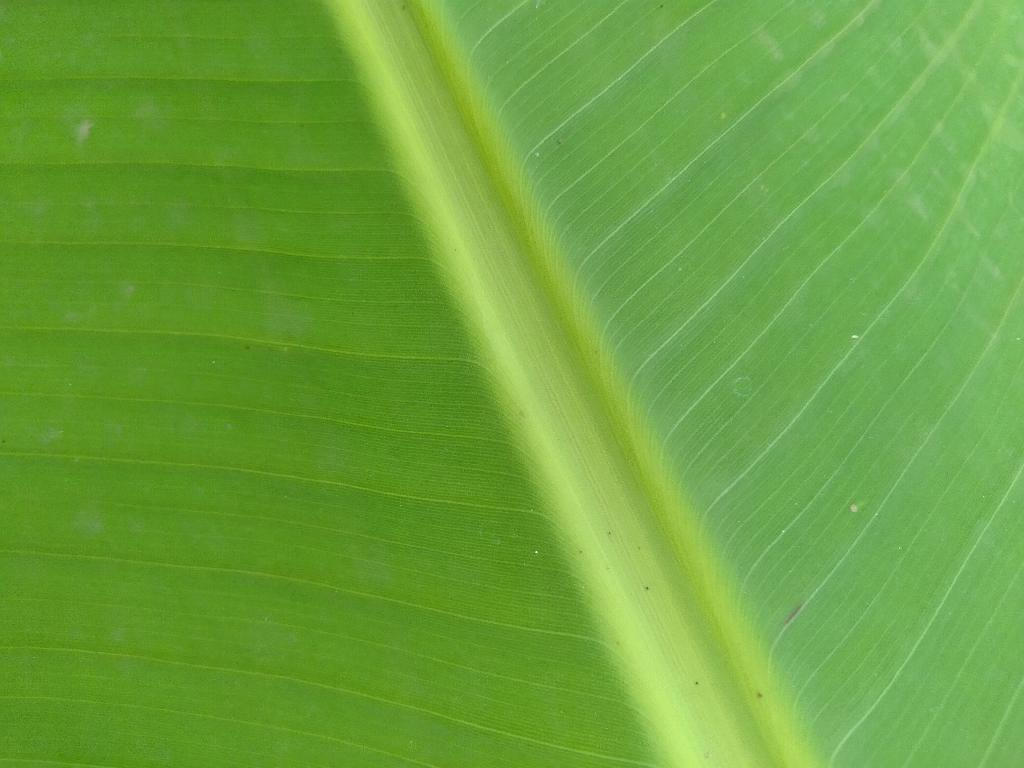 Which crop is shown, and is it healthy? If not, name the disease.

banana, healthy
